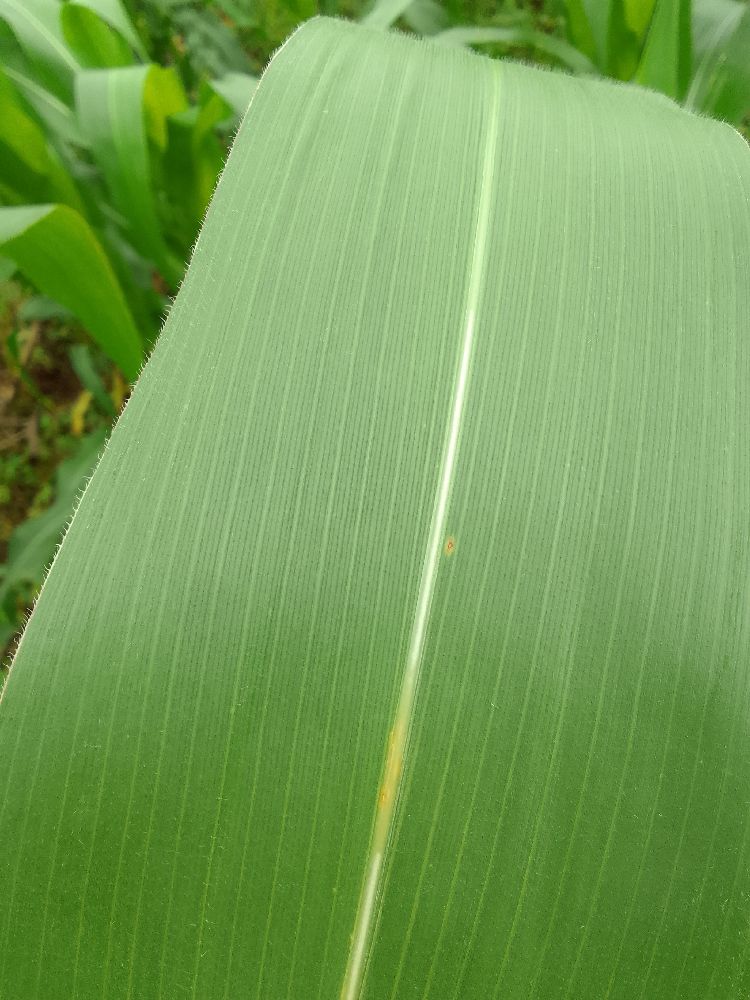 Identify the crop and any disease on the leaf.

maize, healthy
